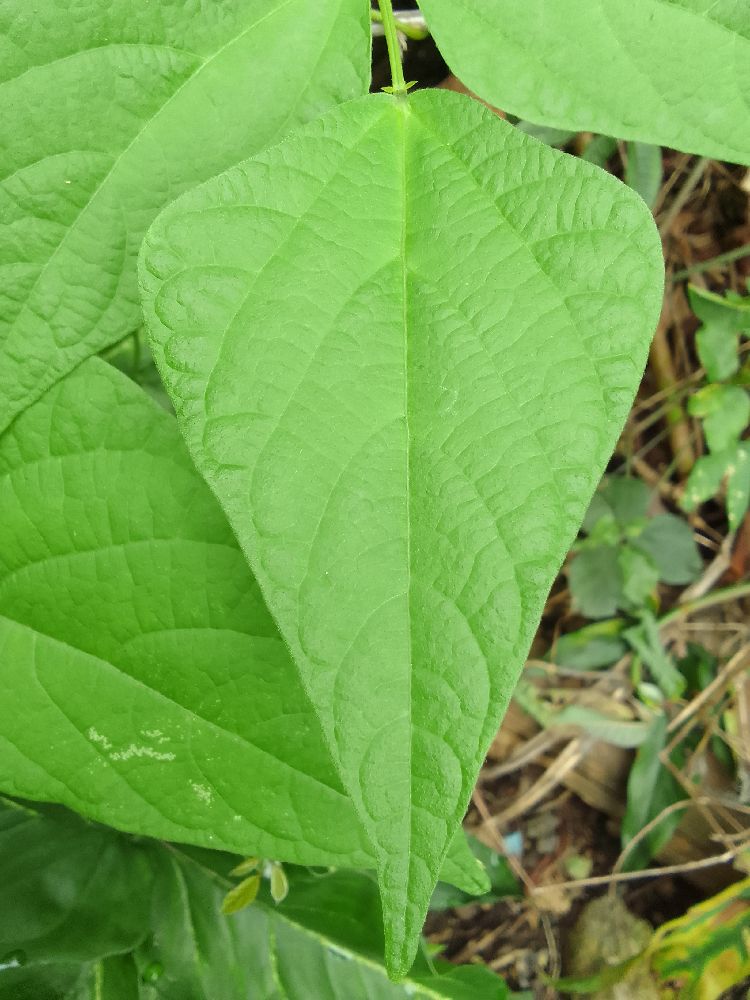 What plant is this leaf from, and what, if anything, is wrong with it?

common bean, healthy
